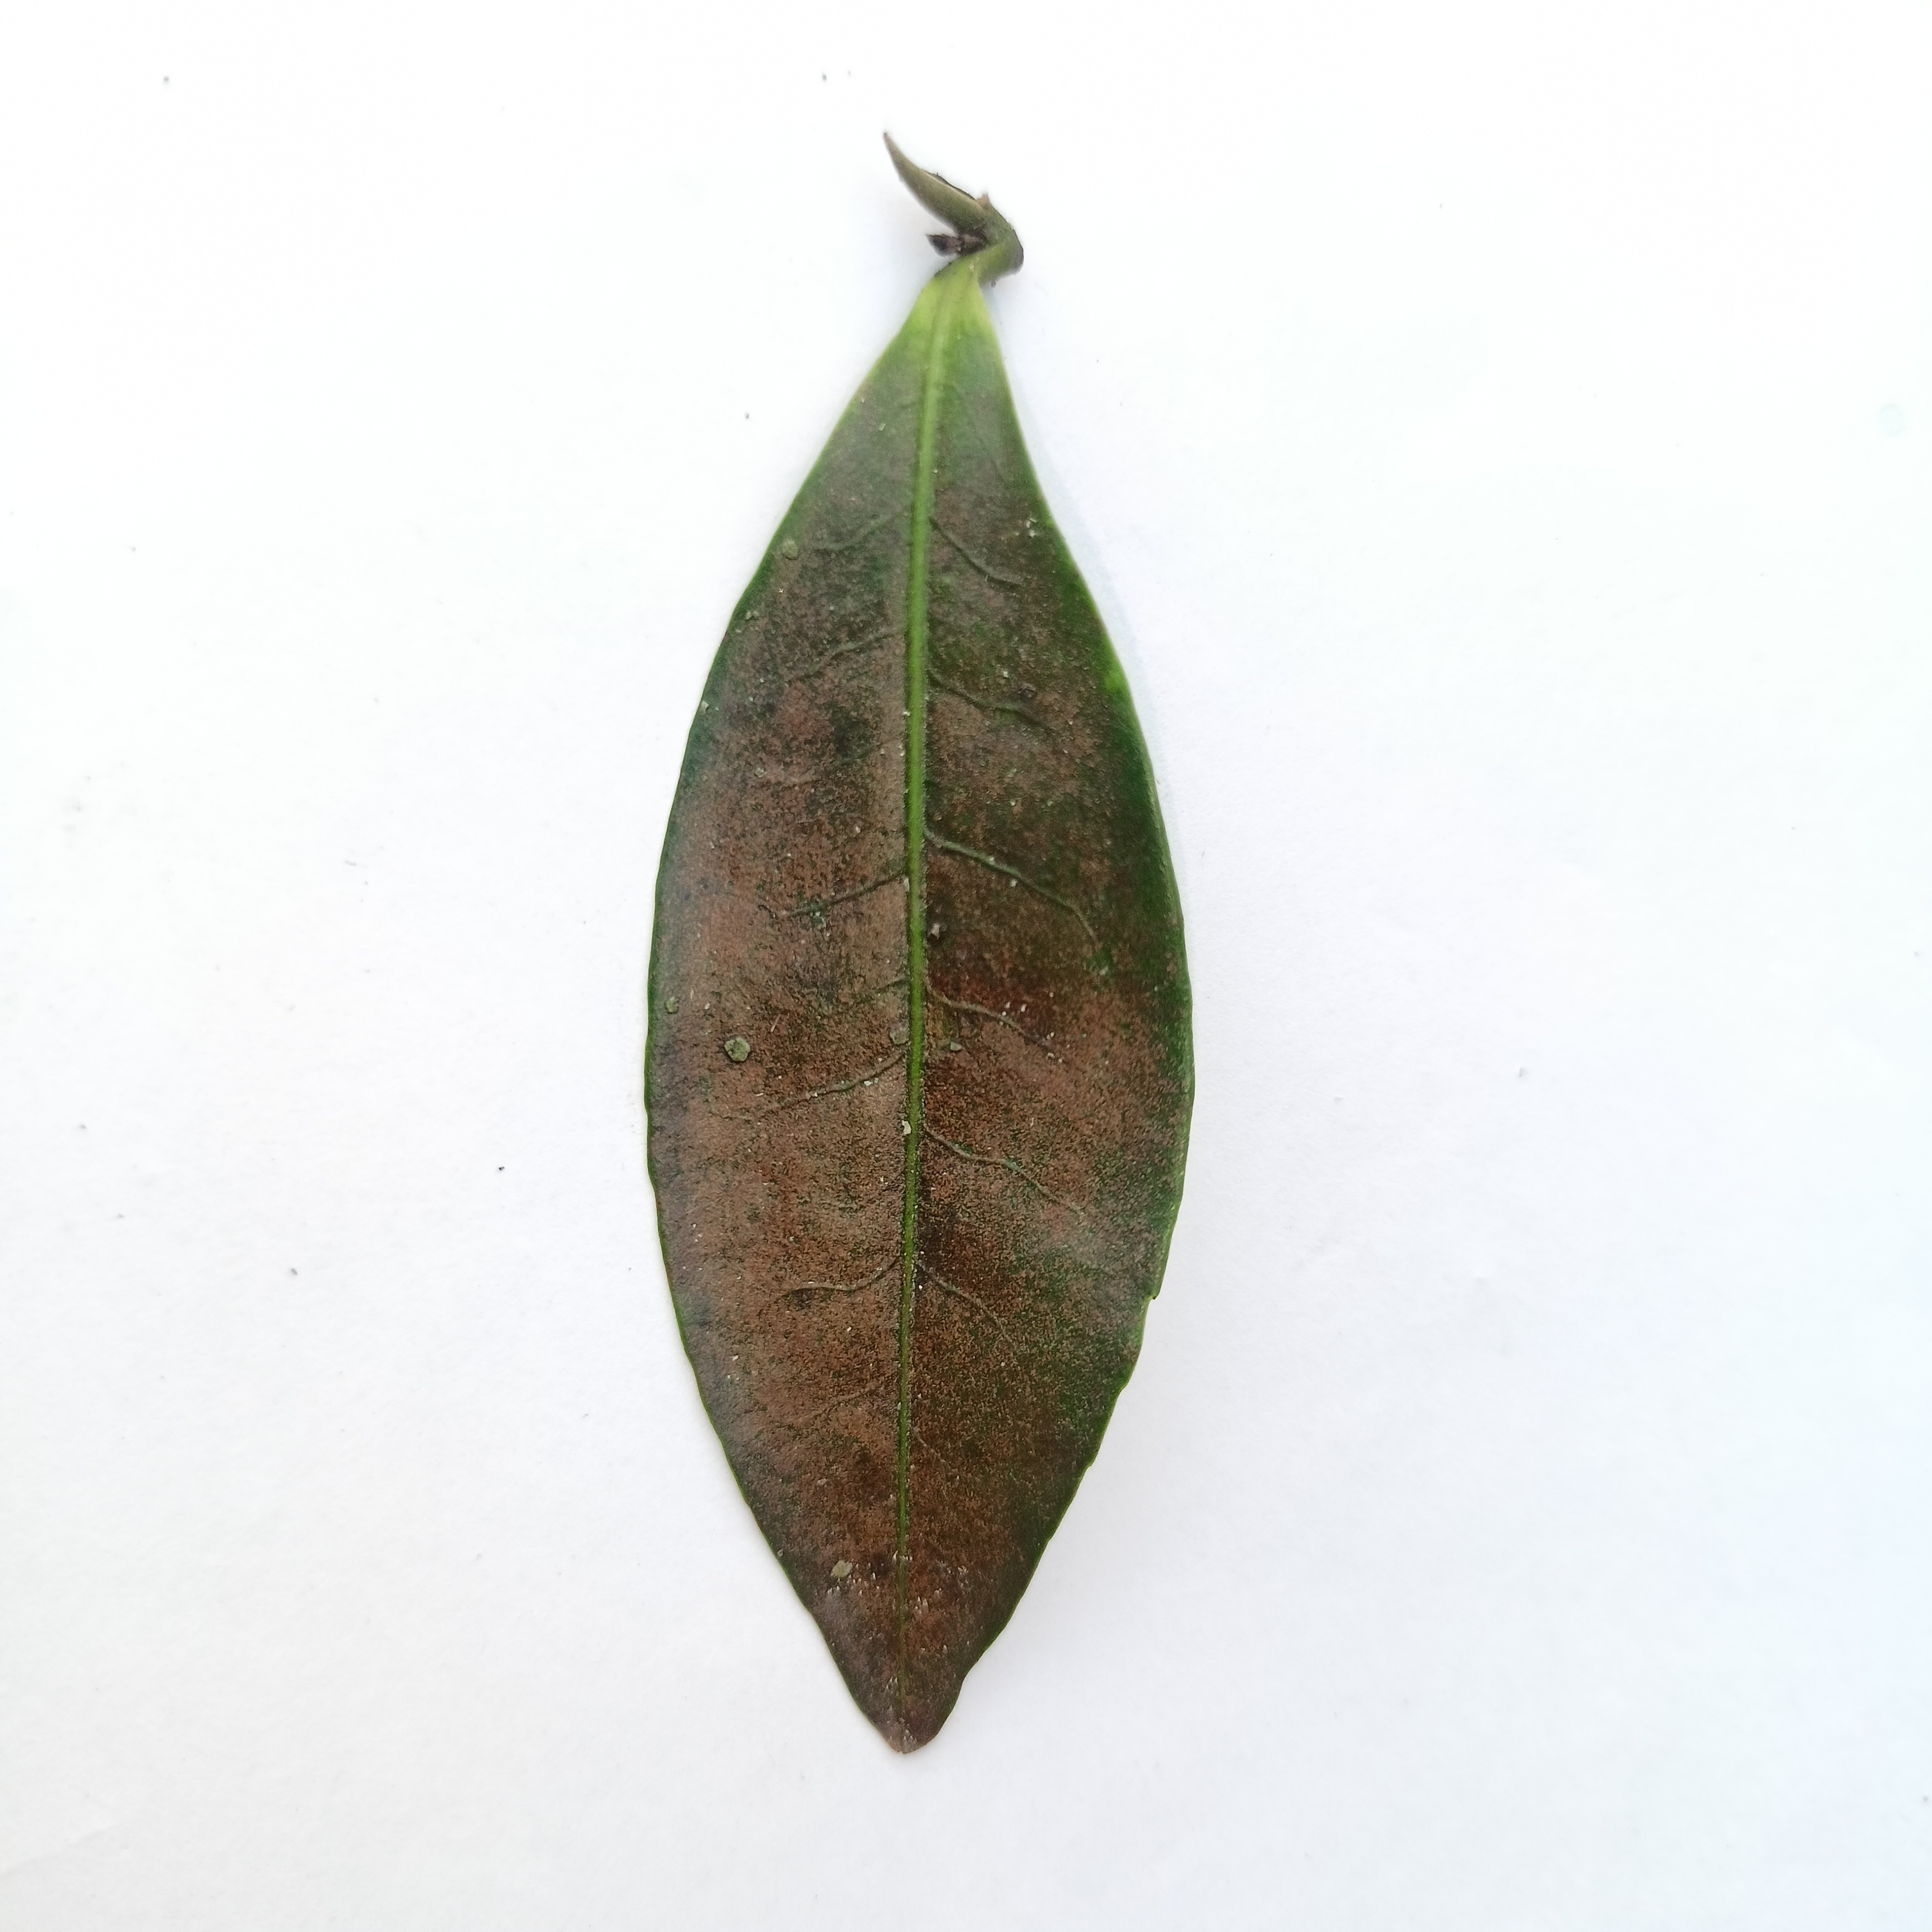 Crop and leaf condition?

tea, red rust
